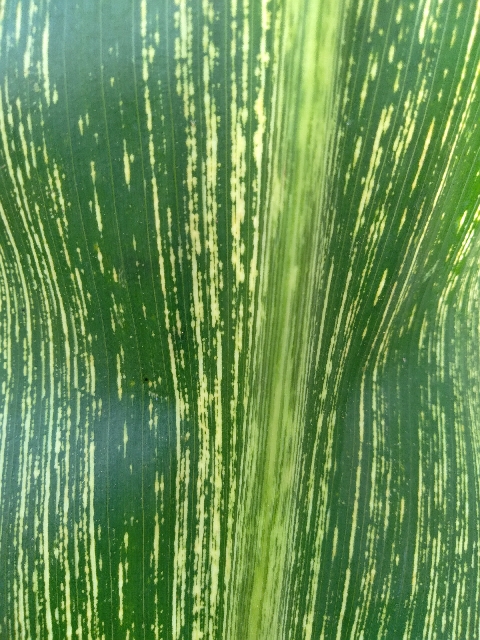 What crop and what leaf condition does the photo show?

maize, maize streak virus
